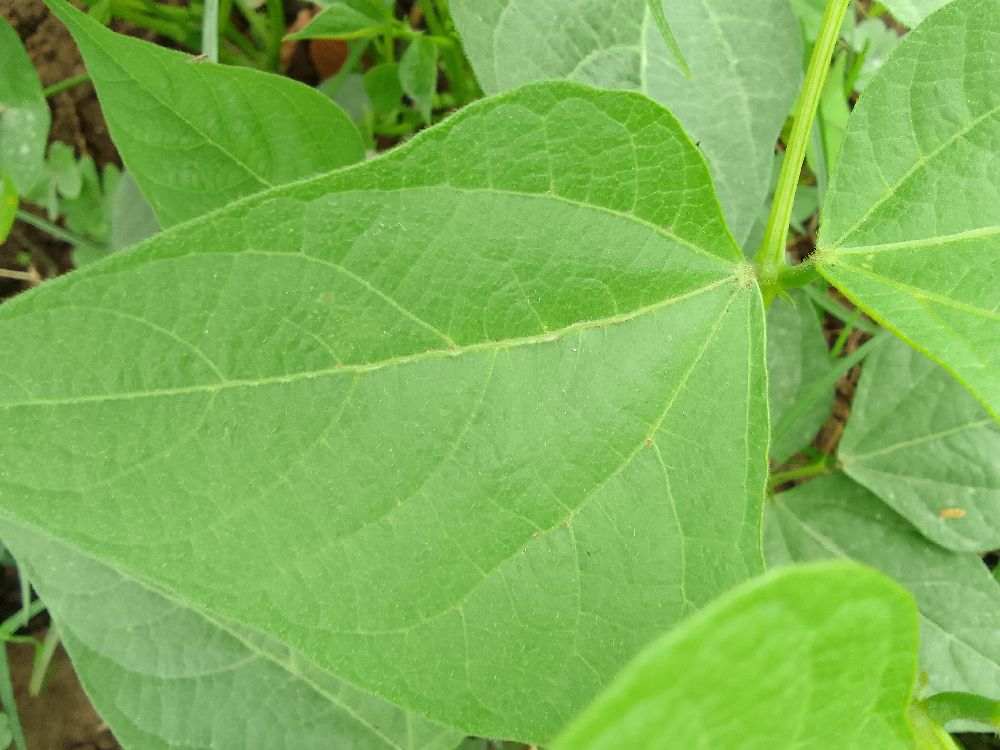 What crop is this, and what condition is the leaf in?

common bean, healthy
